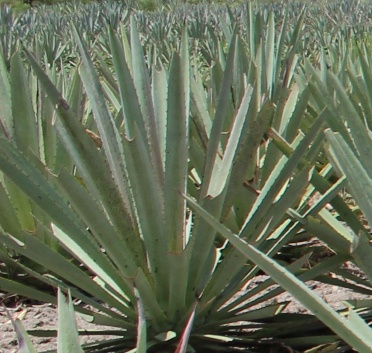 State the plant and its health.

agave, spotted
